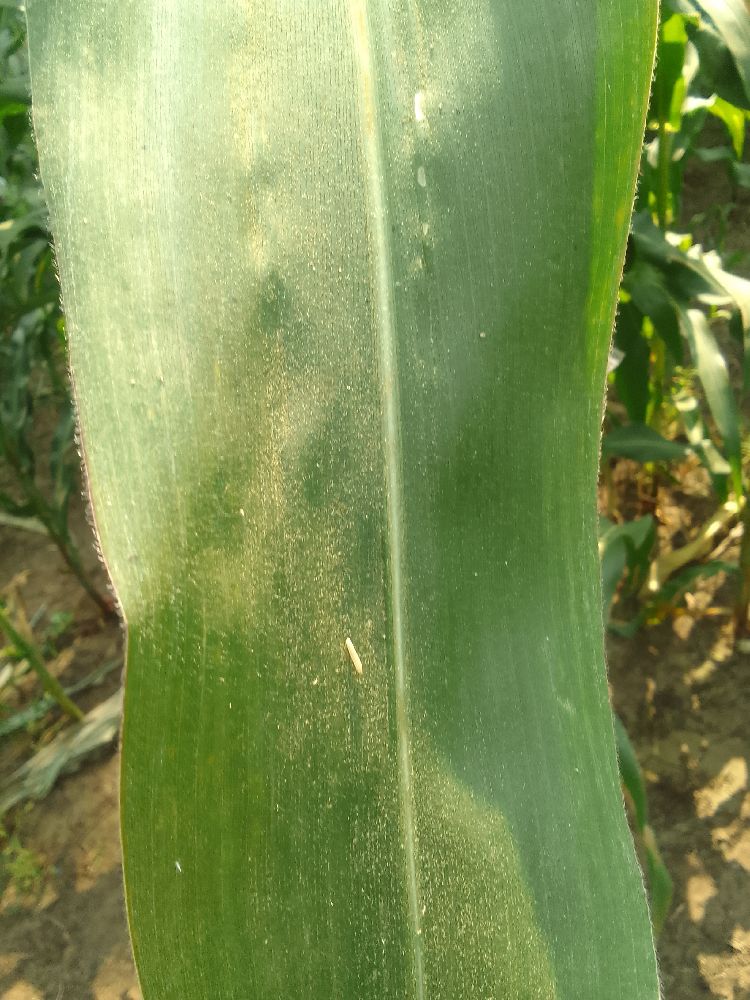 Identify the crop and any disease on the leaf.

maize, healthy
